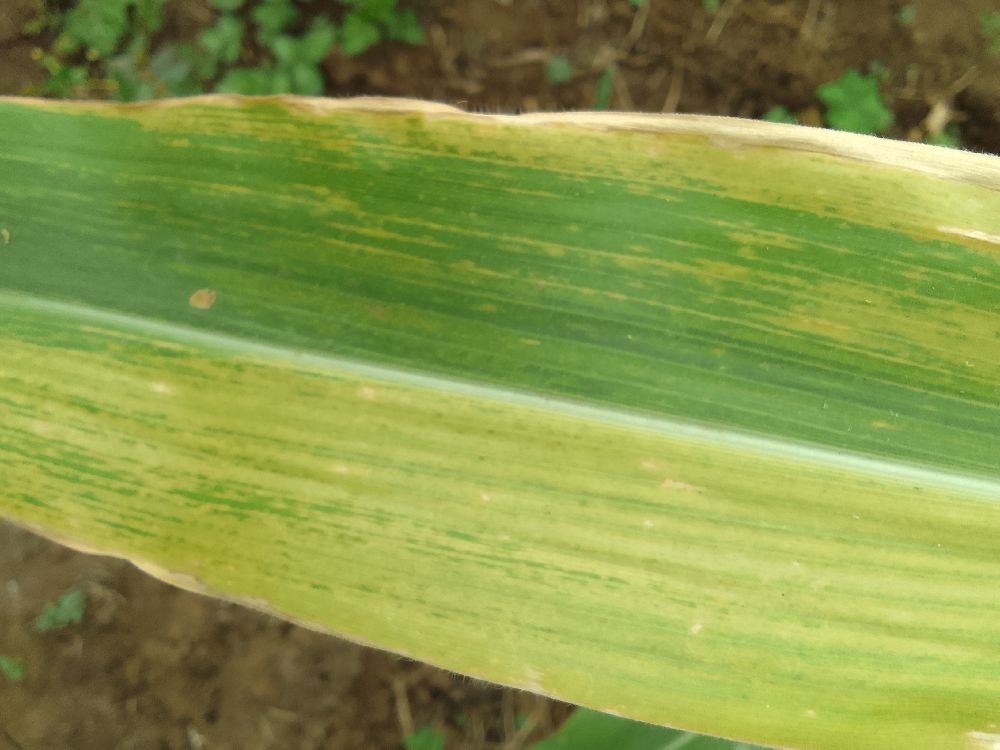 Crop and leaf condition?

maize, maize lethal necrosis
